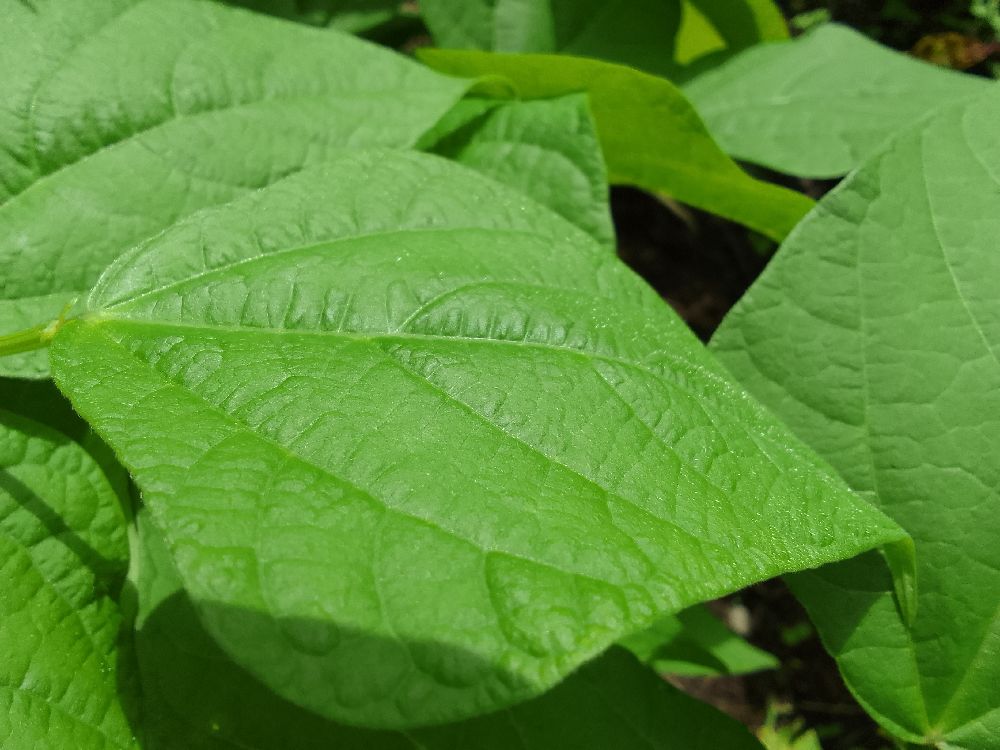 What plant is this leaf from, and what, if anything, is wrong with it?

common bean, healthy
